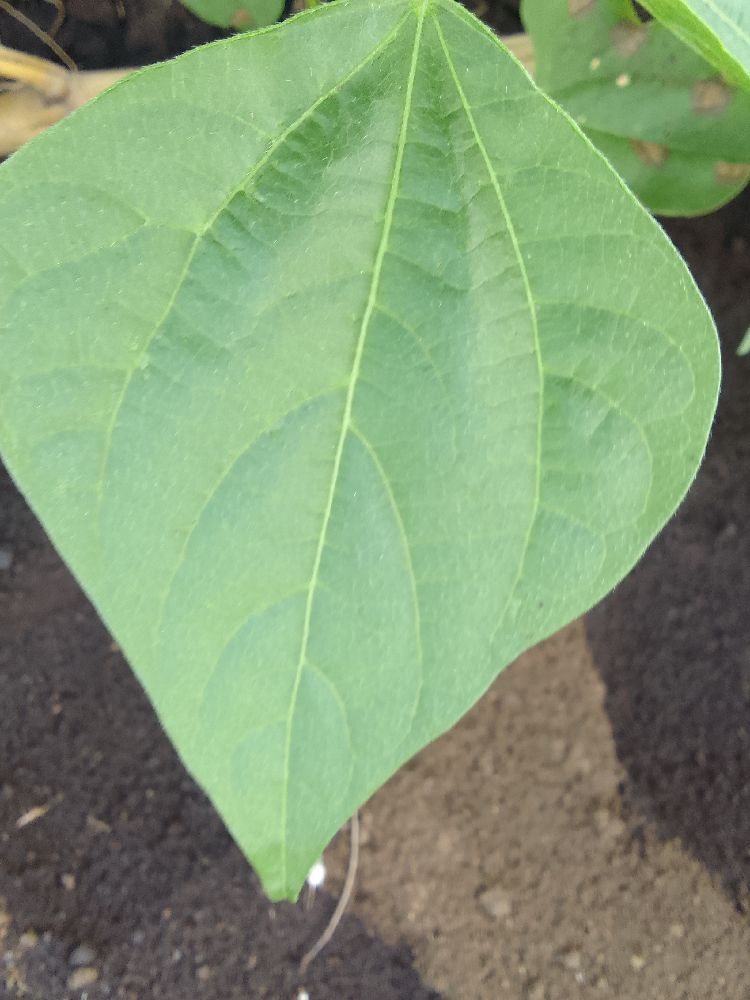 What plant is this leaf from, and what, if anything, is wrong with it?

common bean, healthy
